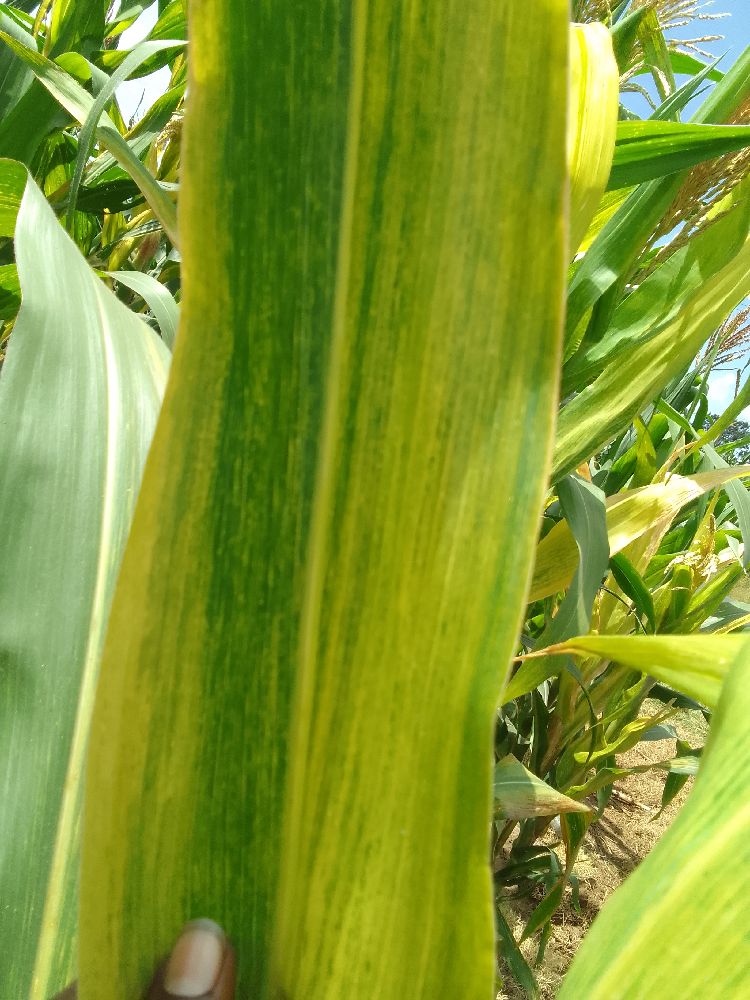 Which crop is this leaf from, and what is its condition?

maize, maize lethal necrosis
